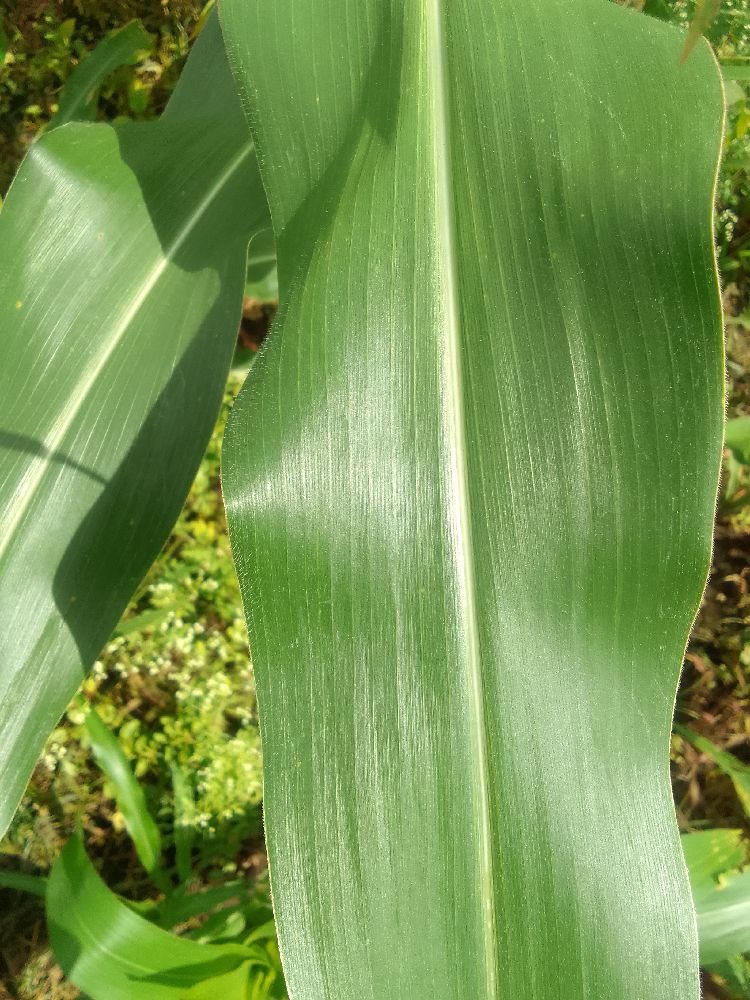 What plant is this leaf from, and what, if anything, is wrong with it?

maize, healthy
